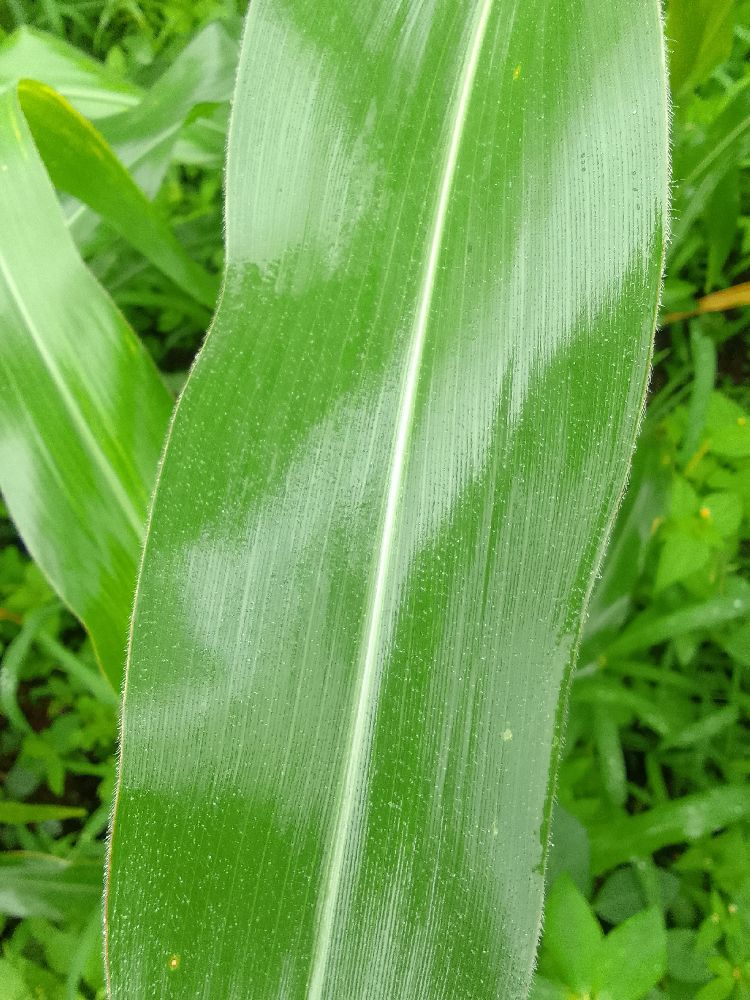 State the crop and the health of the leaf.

maize, healthy
